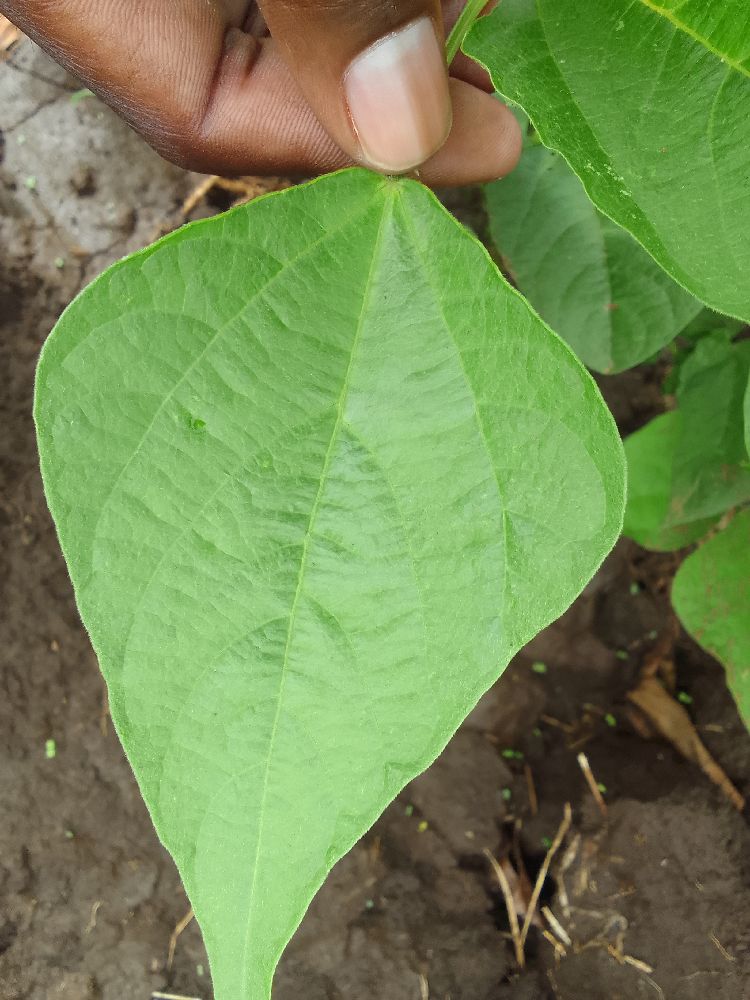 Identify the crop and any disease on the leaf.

common bean, healthy
